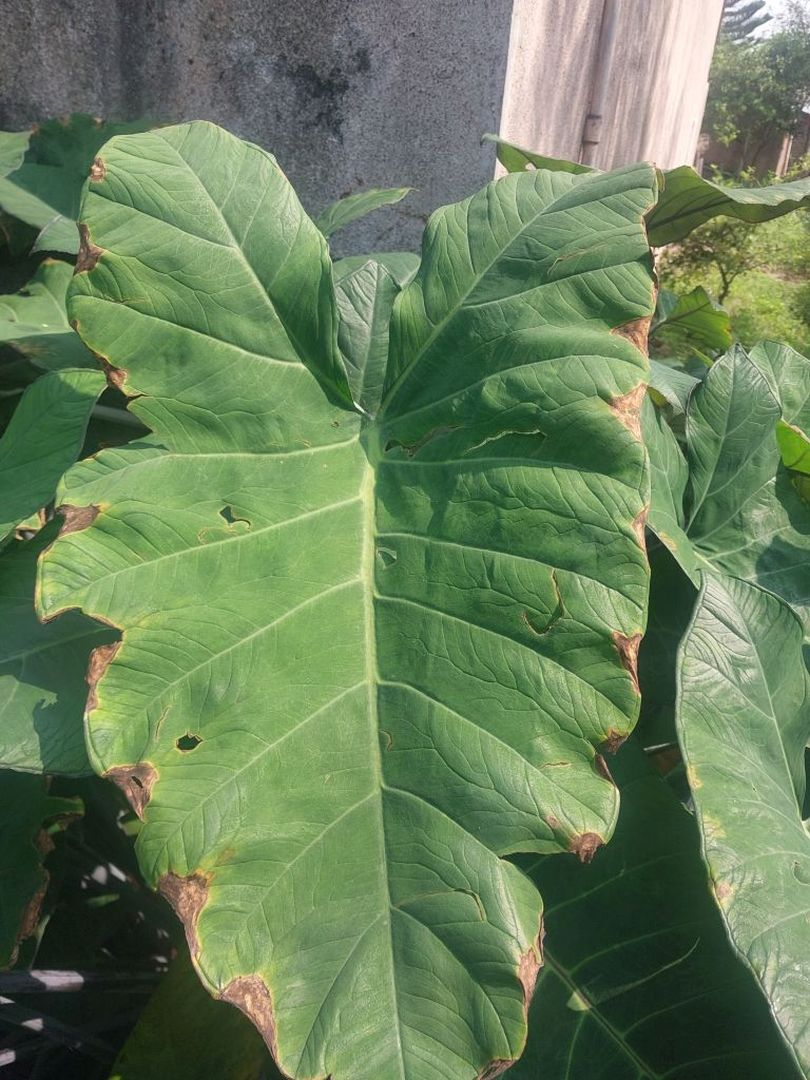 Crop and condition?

taro, leaf blight
